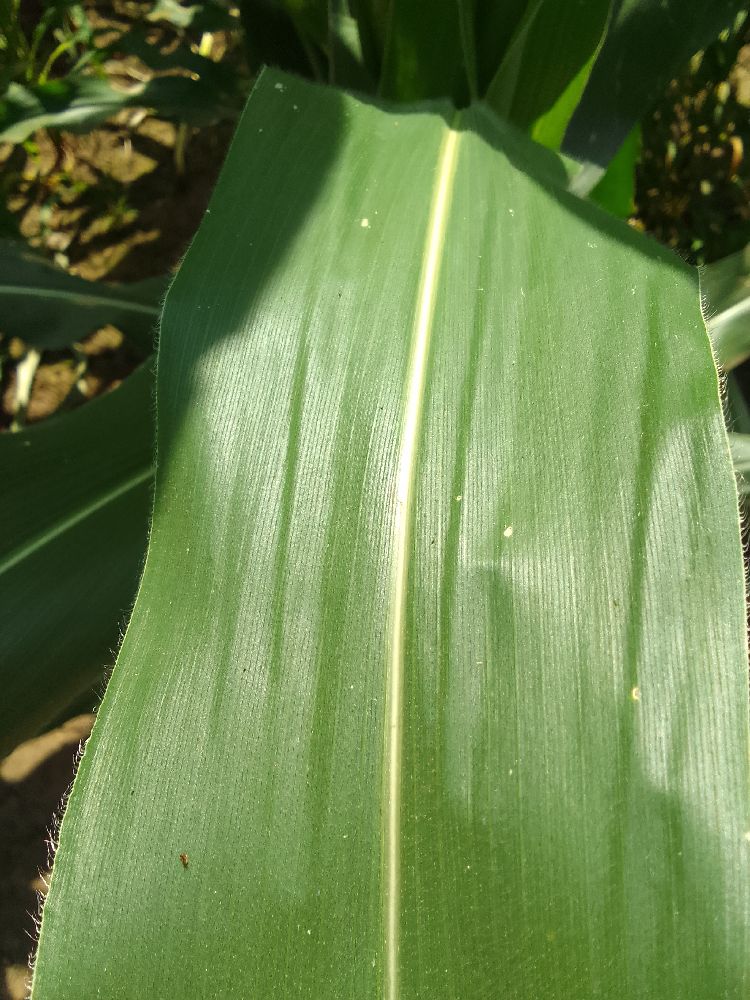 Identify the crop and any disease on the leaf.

maize, healthy
